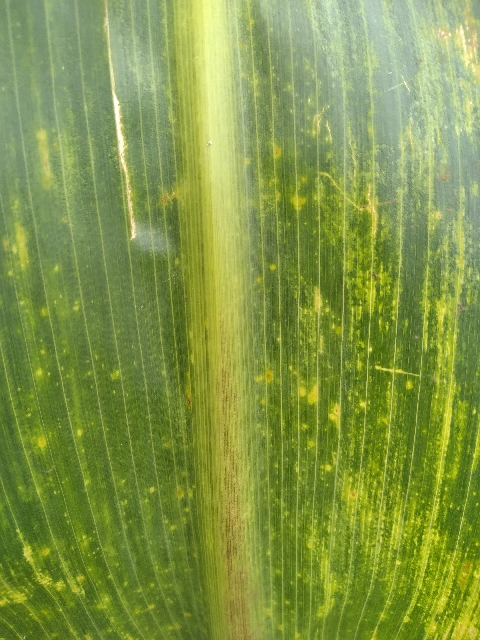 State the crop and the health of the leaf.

maize, maize lethal necrosis
